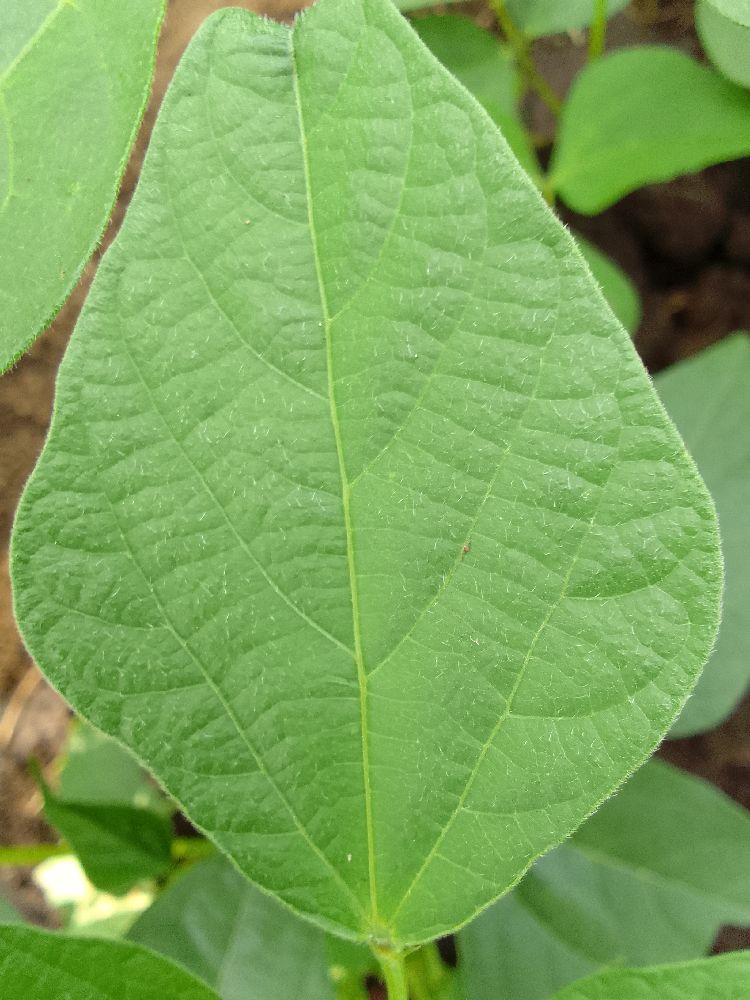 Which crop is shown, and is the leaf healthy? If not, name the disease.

common bean, healthy
